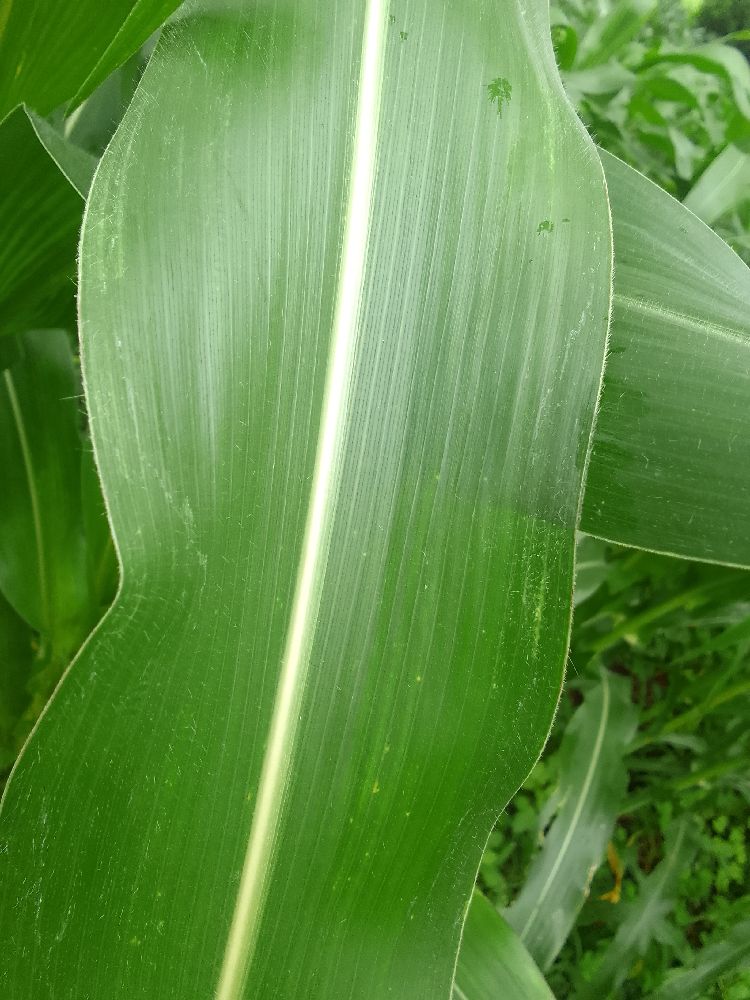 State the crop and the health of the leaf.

maize, healthy
